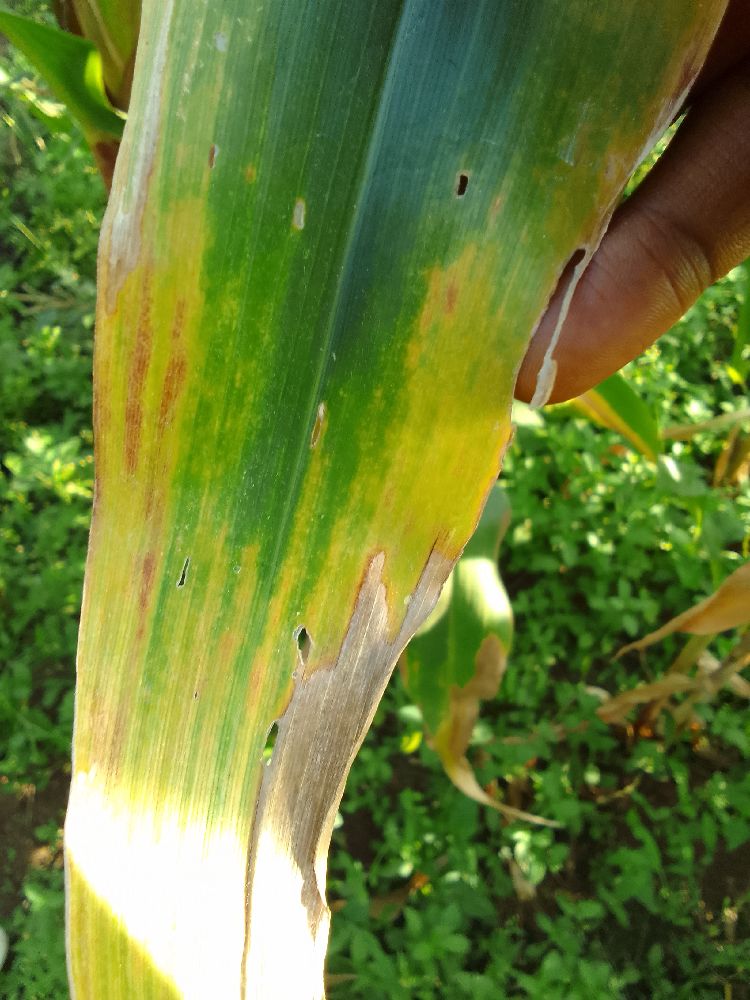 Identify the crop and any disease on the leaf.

maize, maize lethal necrosis
